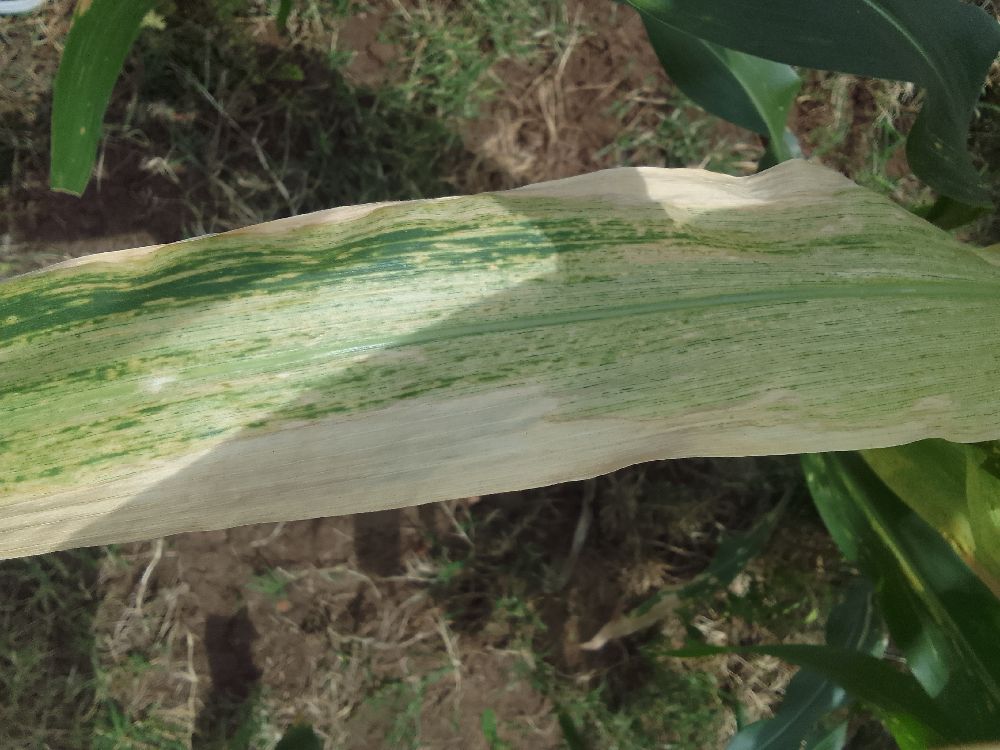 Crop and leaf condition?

maize, maize lethal necrosis
